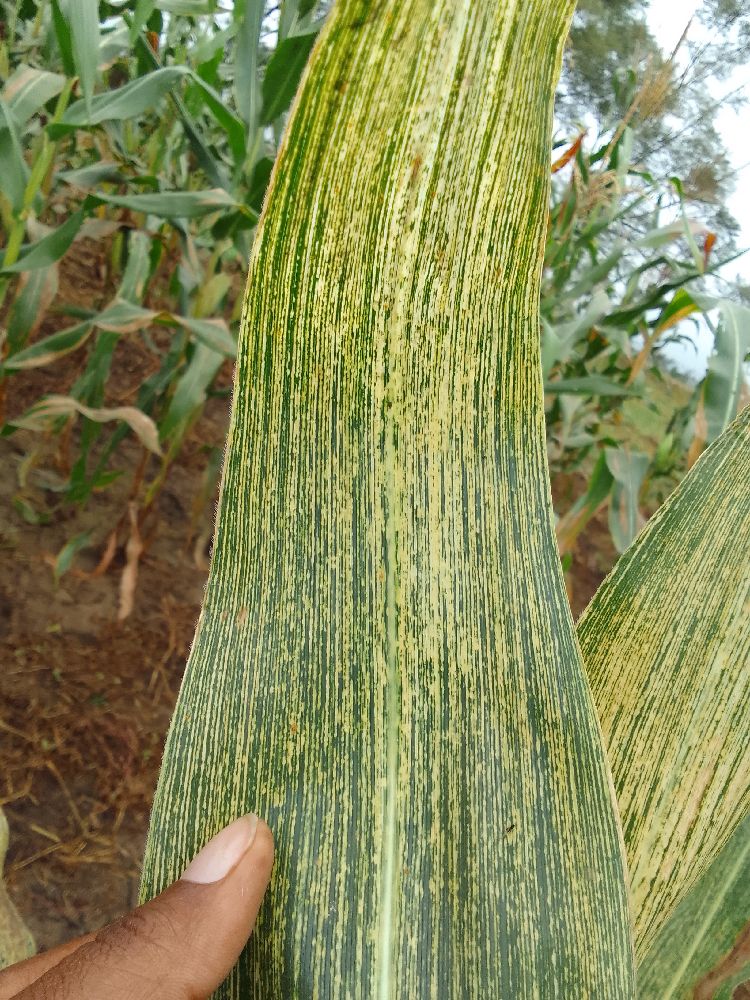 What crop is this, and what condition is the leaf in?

maize, maize streak virus
